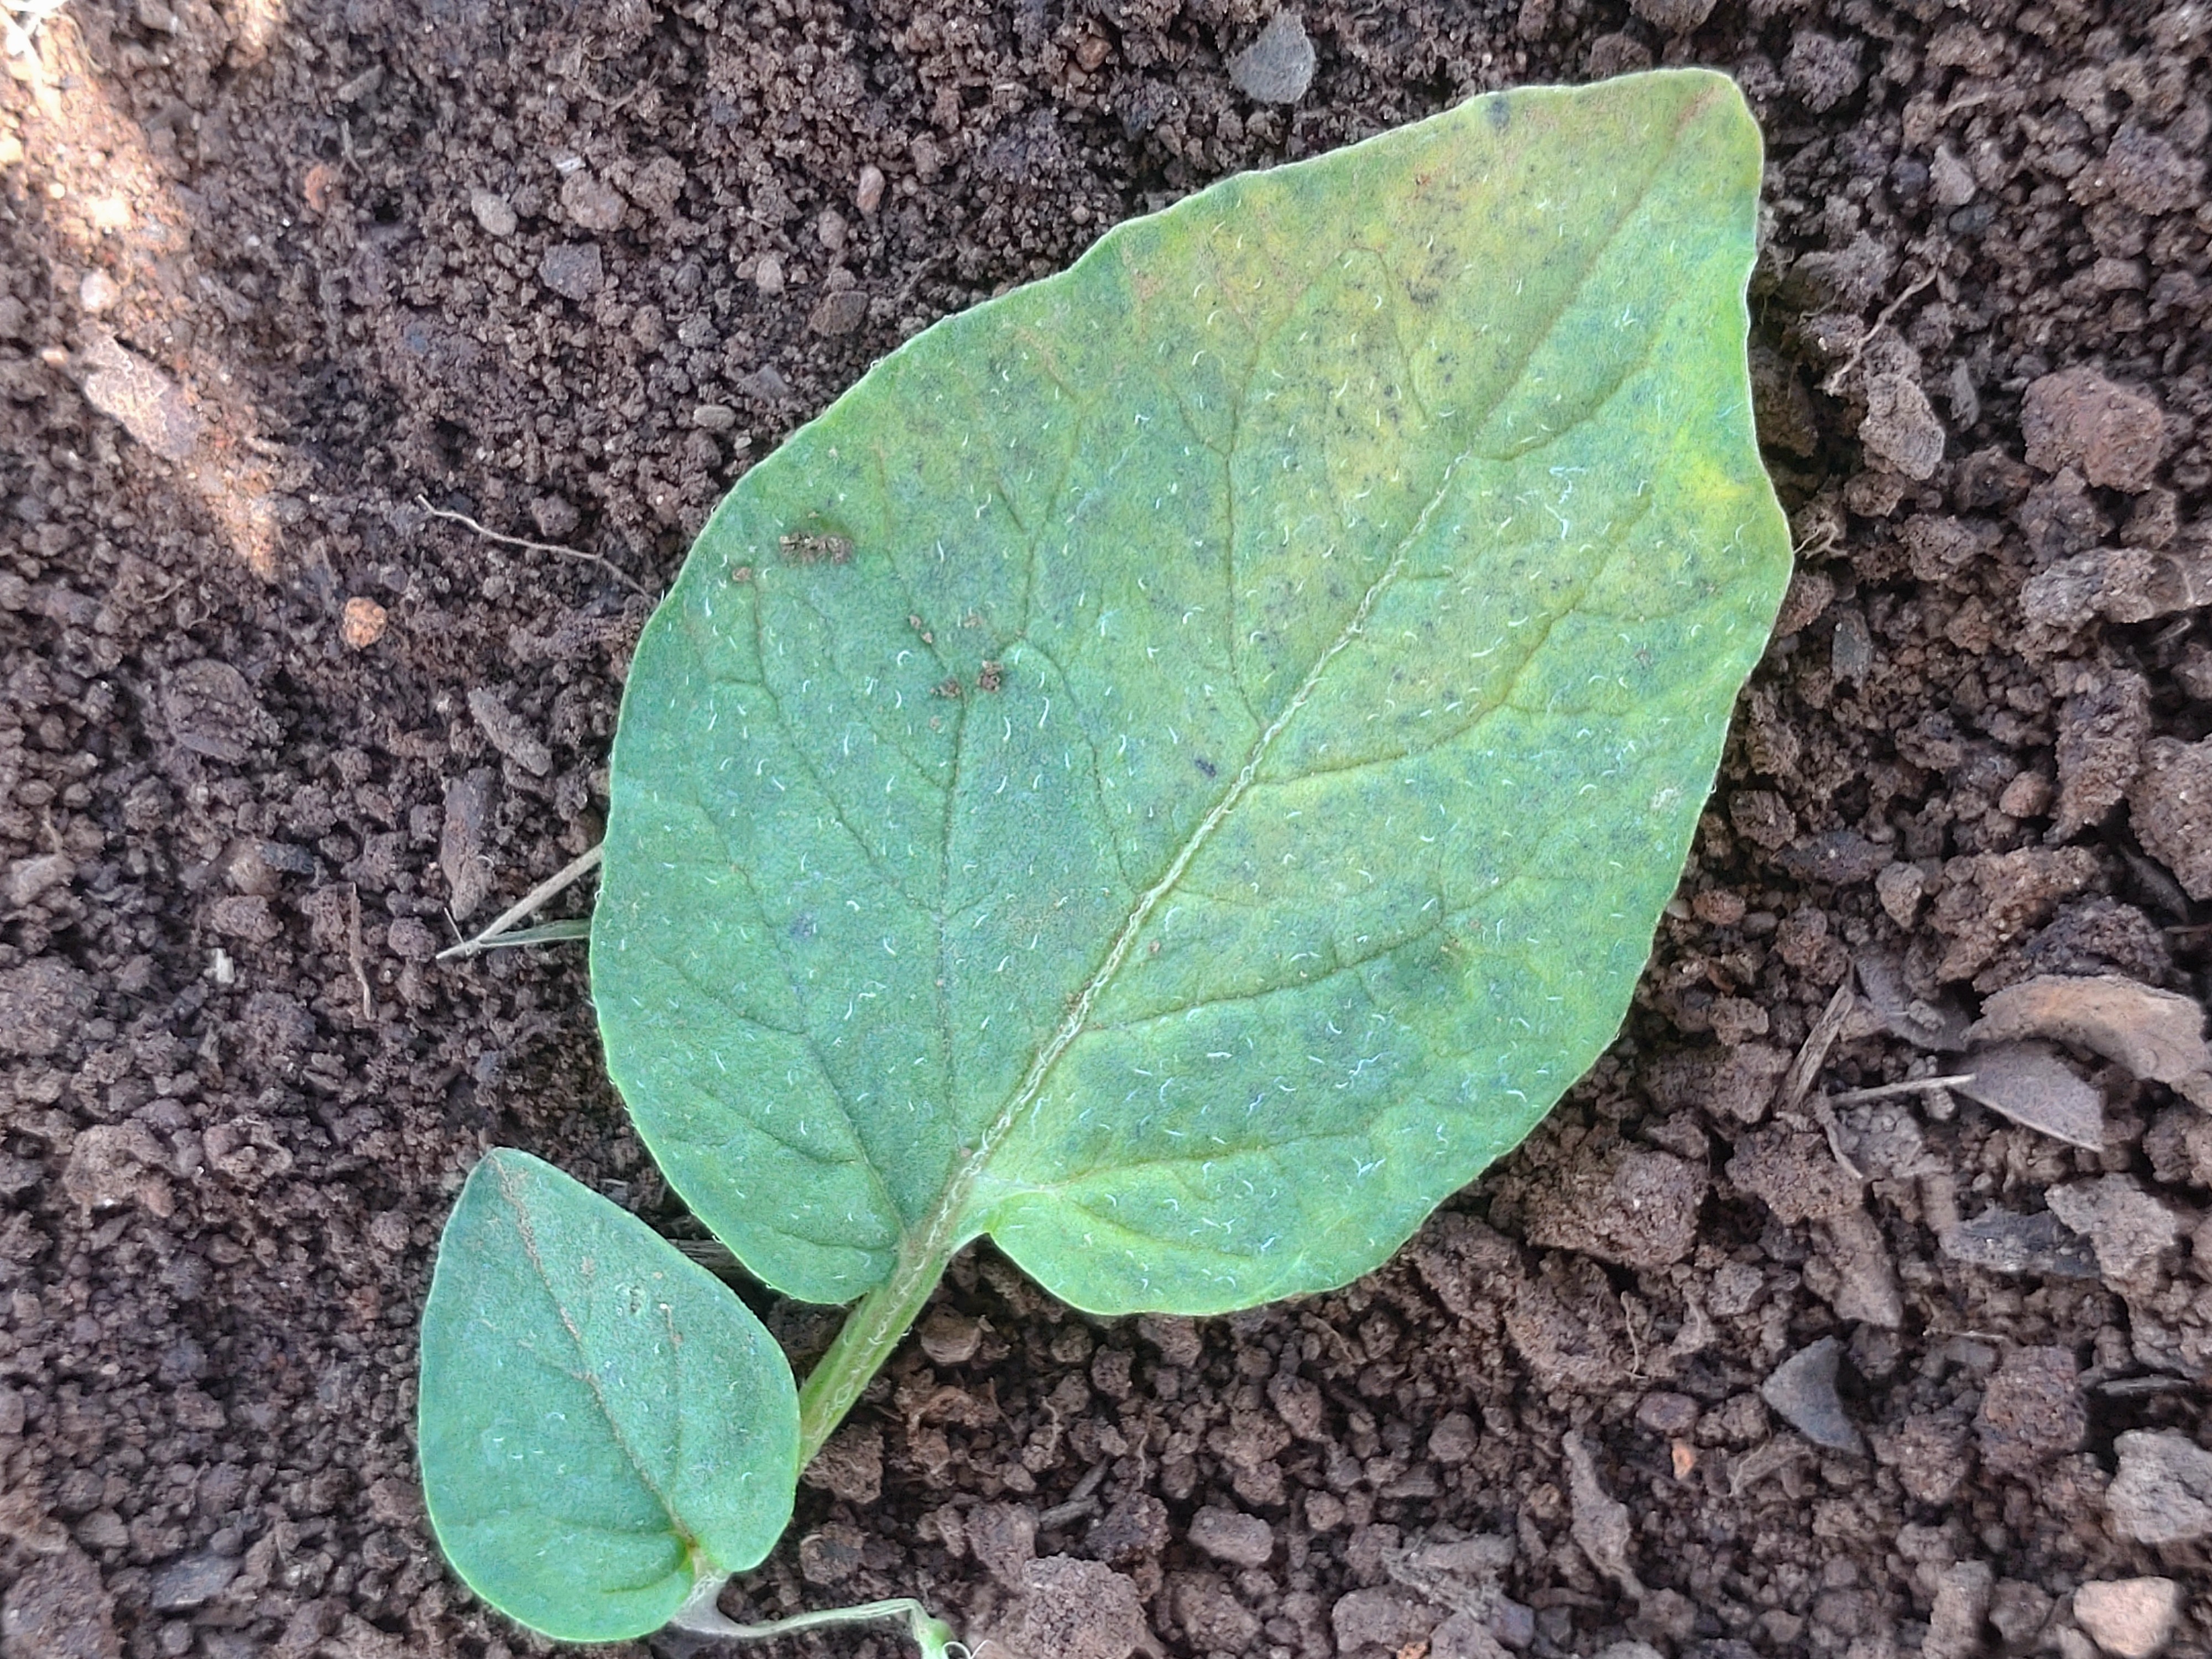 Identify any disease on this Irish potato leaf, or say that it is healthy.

late blight
